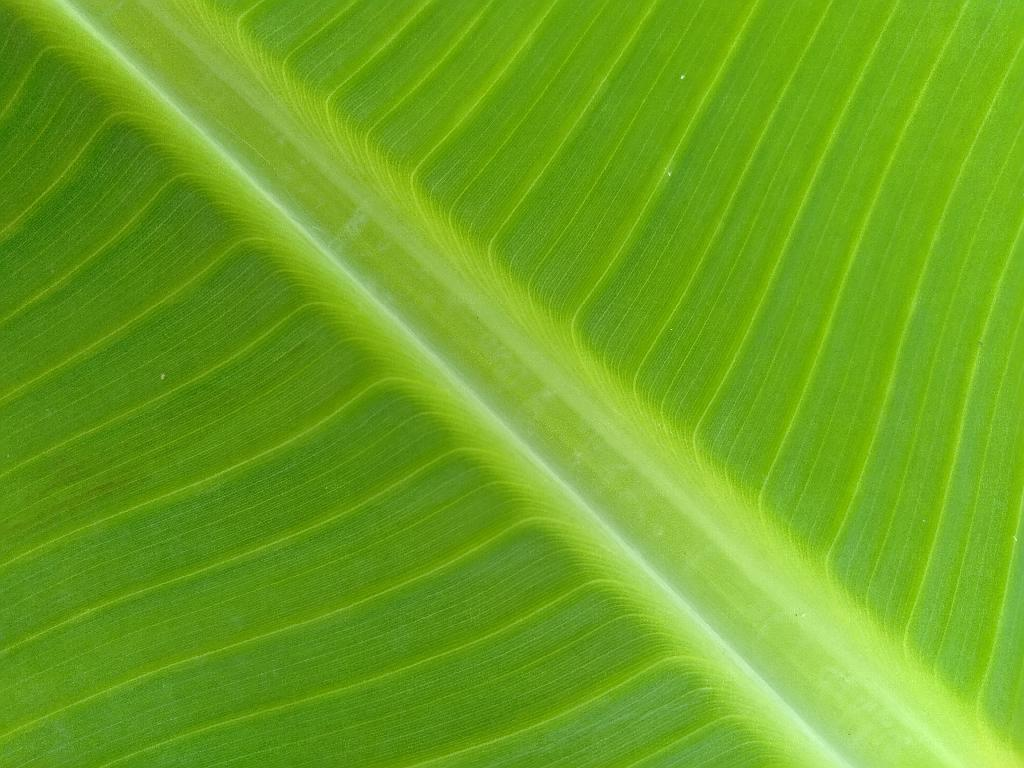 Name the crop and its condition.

banana, healthy
